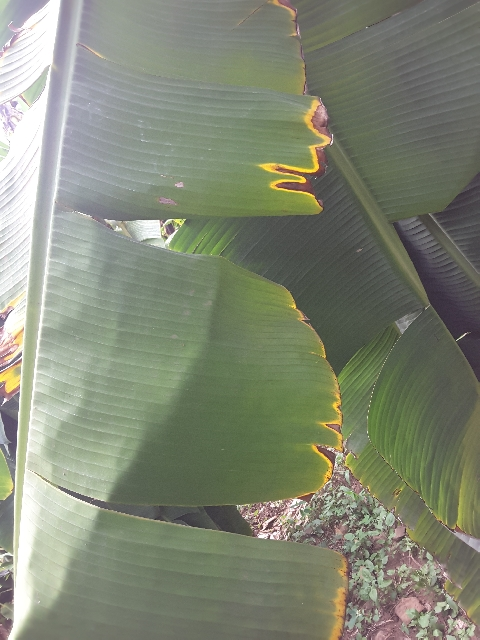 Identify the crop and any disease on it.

banana, fusarium wilt race 1
